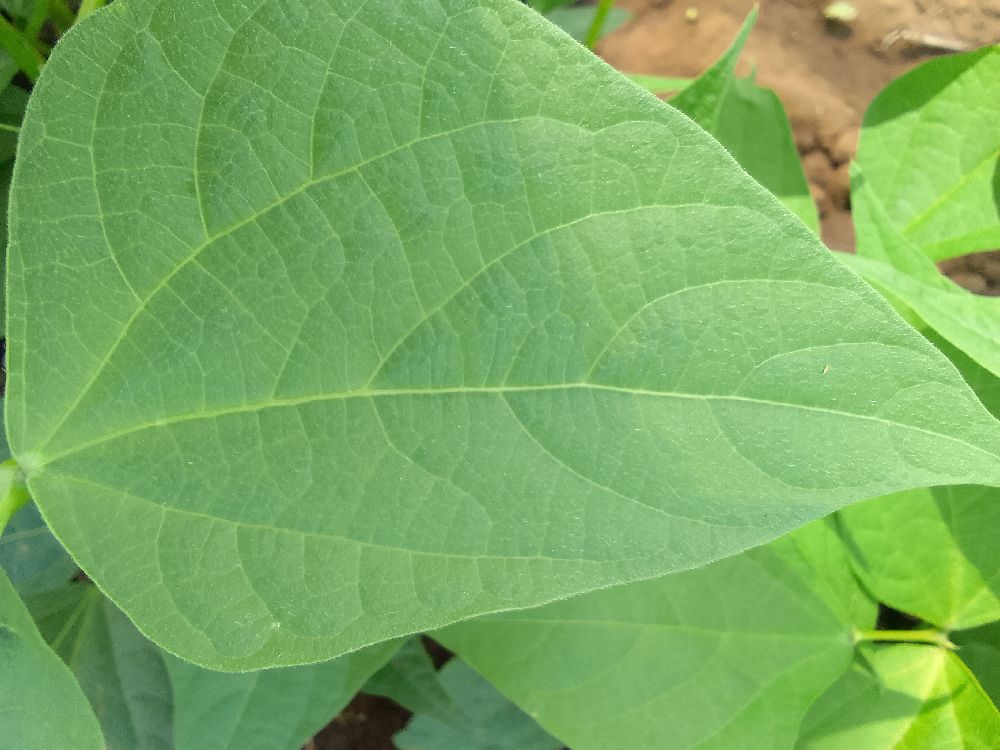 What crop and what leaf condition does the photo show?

common bean, healthy
